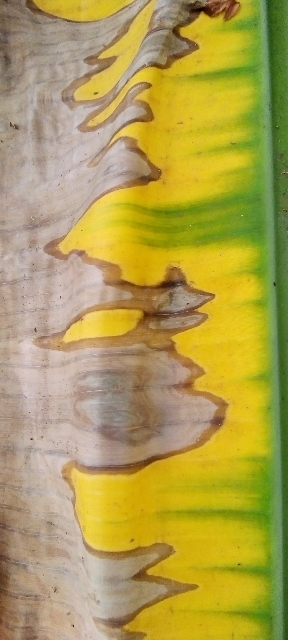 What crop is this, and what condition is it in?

banana, fusarium wilt race 1
